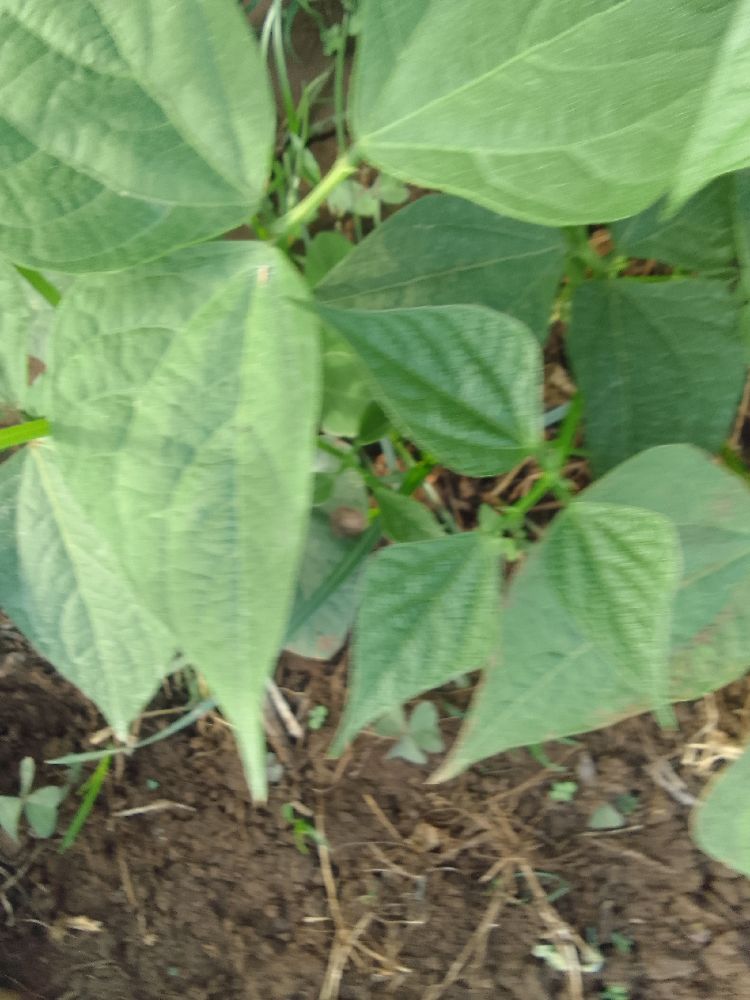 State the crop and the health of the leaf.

common bean, healthy
